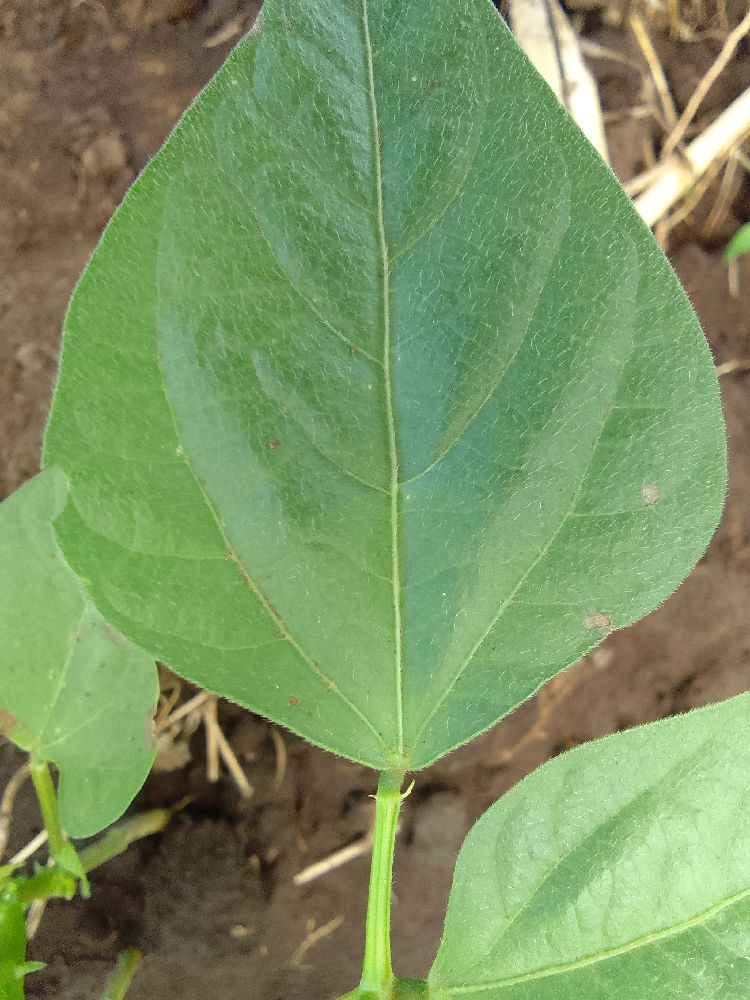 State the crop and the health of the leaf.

common bean, healthy
